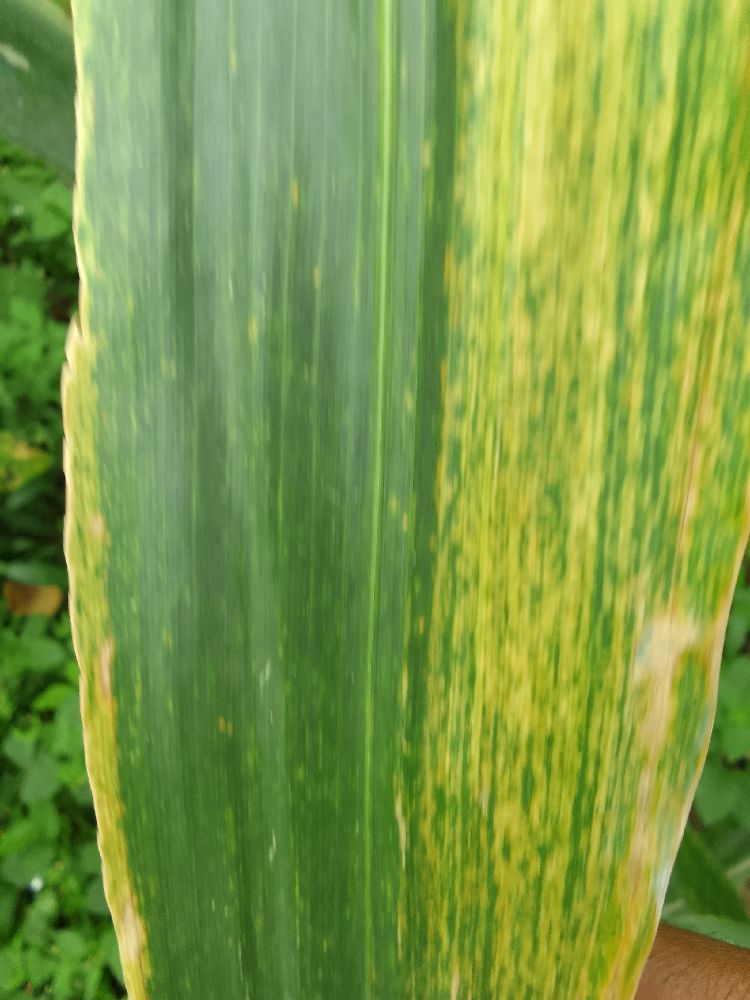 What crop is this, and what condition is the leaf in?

maize, maize lethal necrosis
